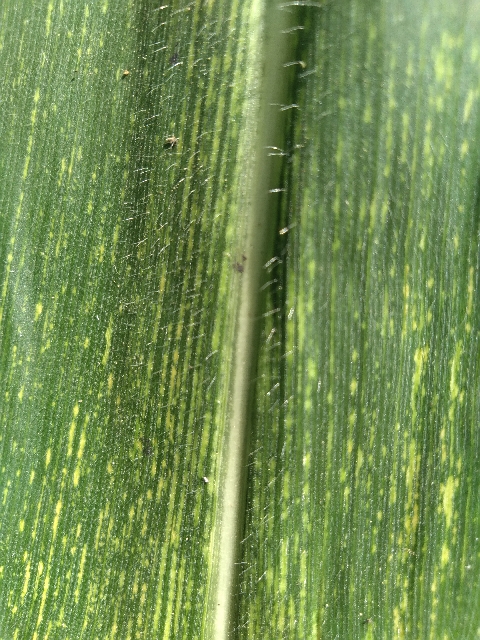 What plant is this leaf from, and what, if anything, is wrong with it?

maize, maize streak virus
